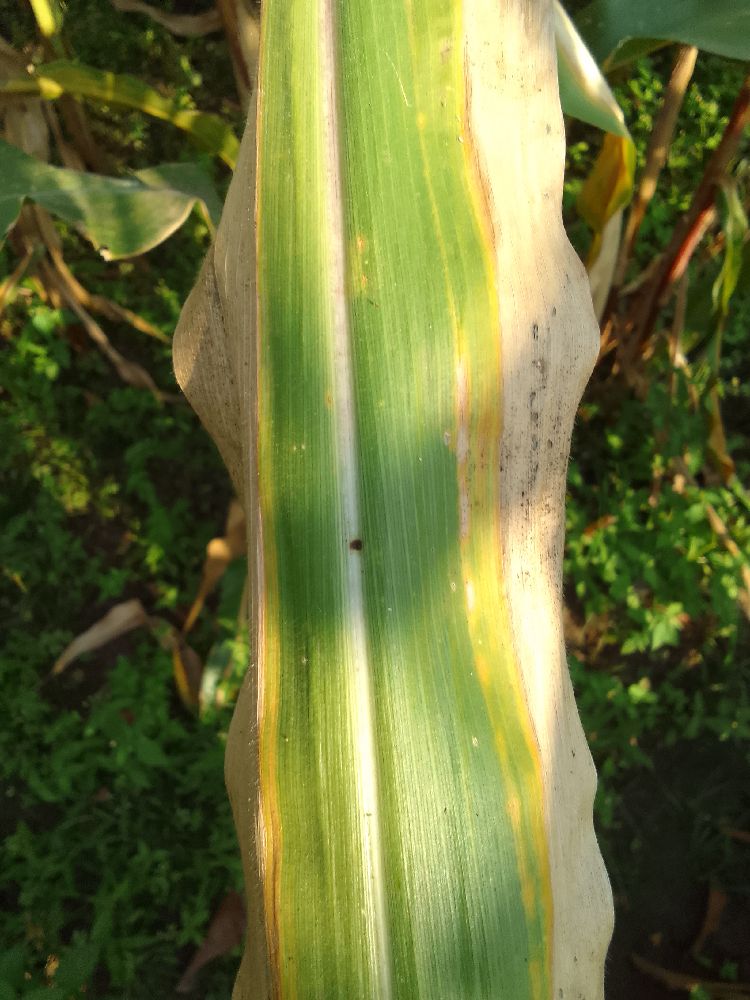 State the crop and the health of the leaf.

maize, maize lethal necrosis
